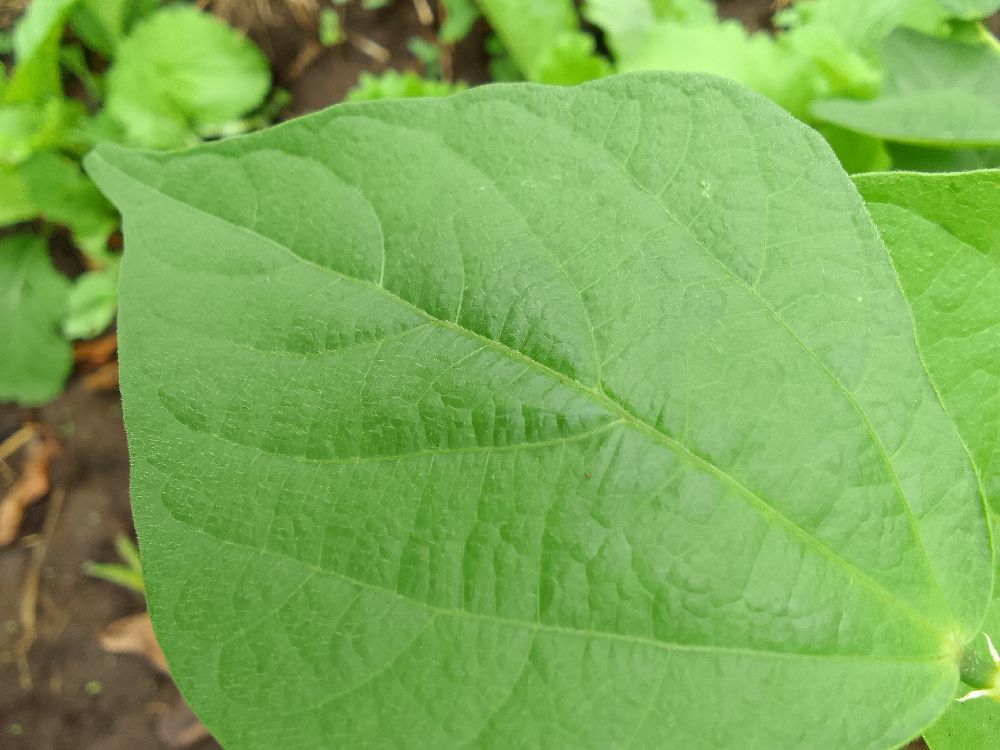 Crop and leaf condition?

common bean, healthy
